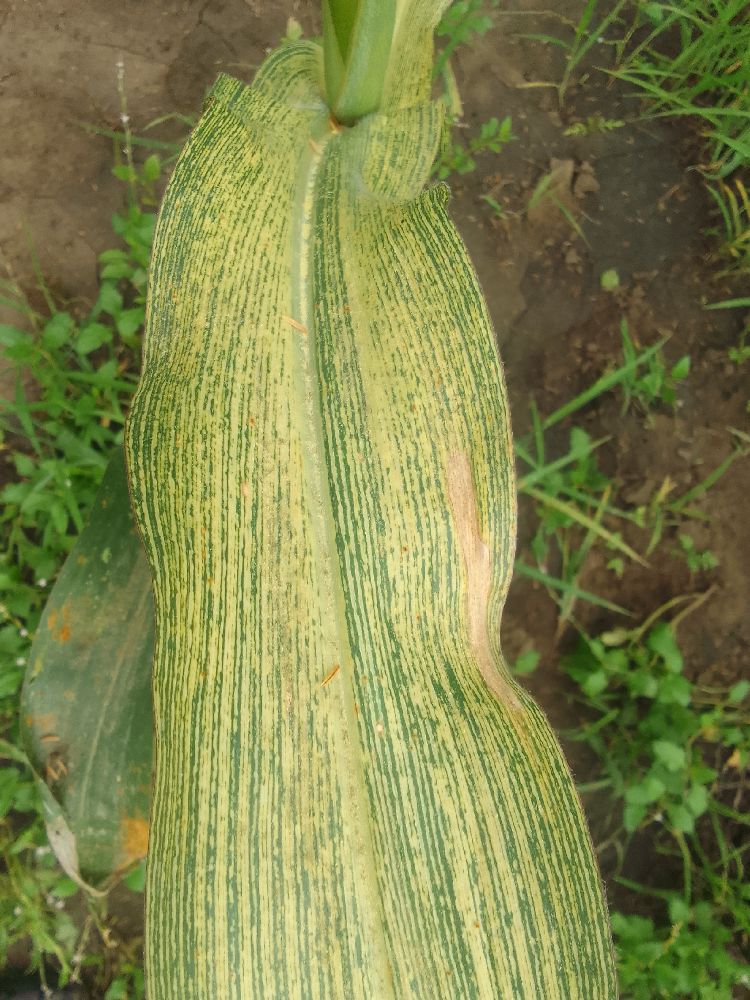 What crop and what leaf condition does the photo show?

maize, maize streak virus
